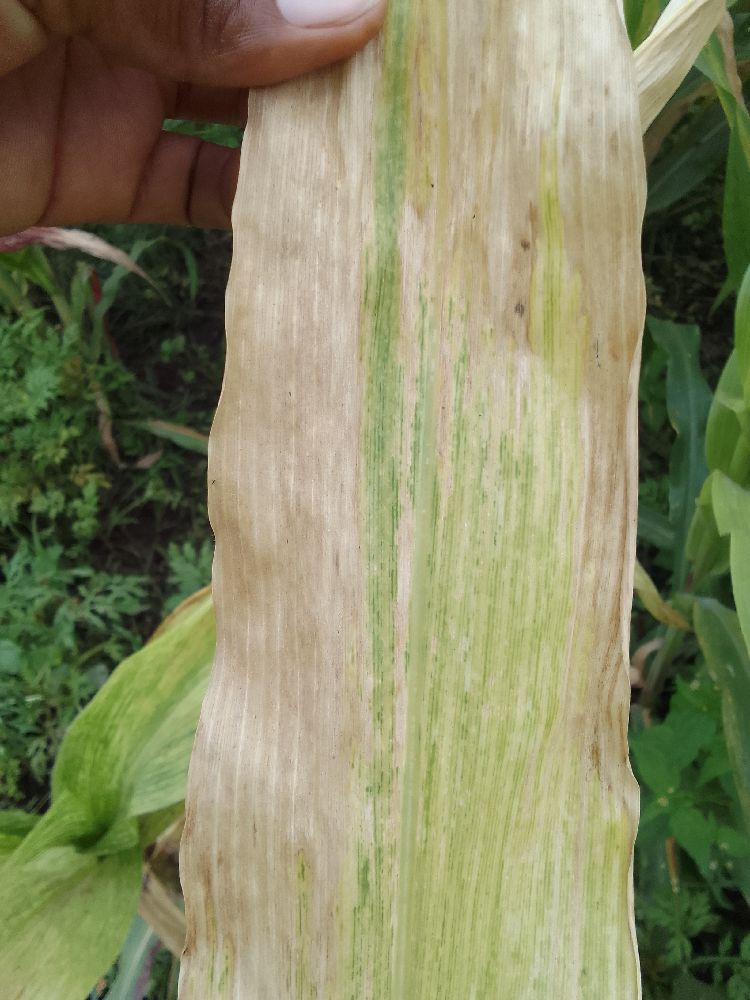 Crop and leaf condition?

maize, maize lethal necrosis
